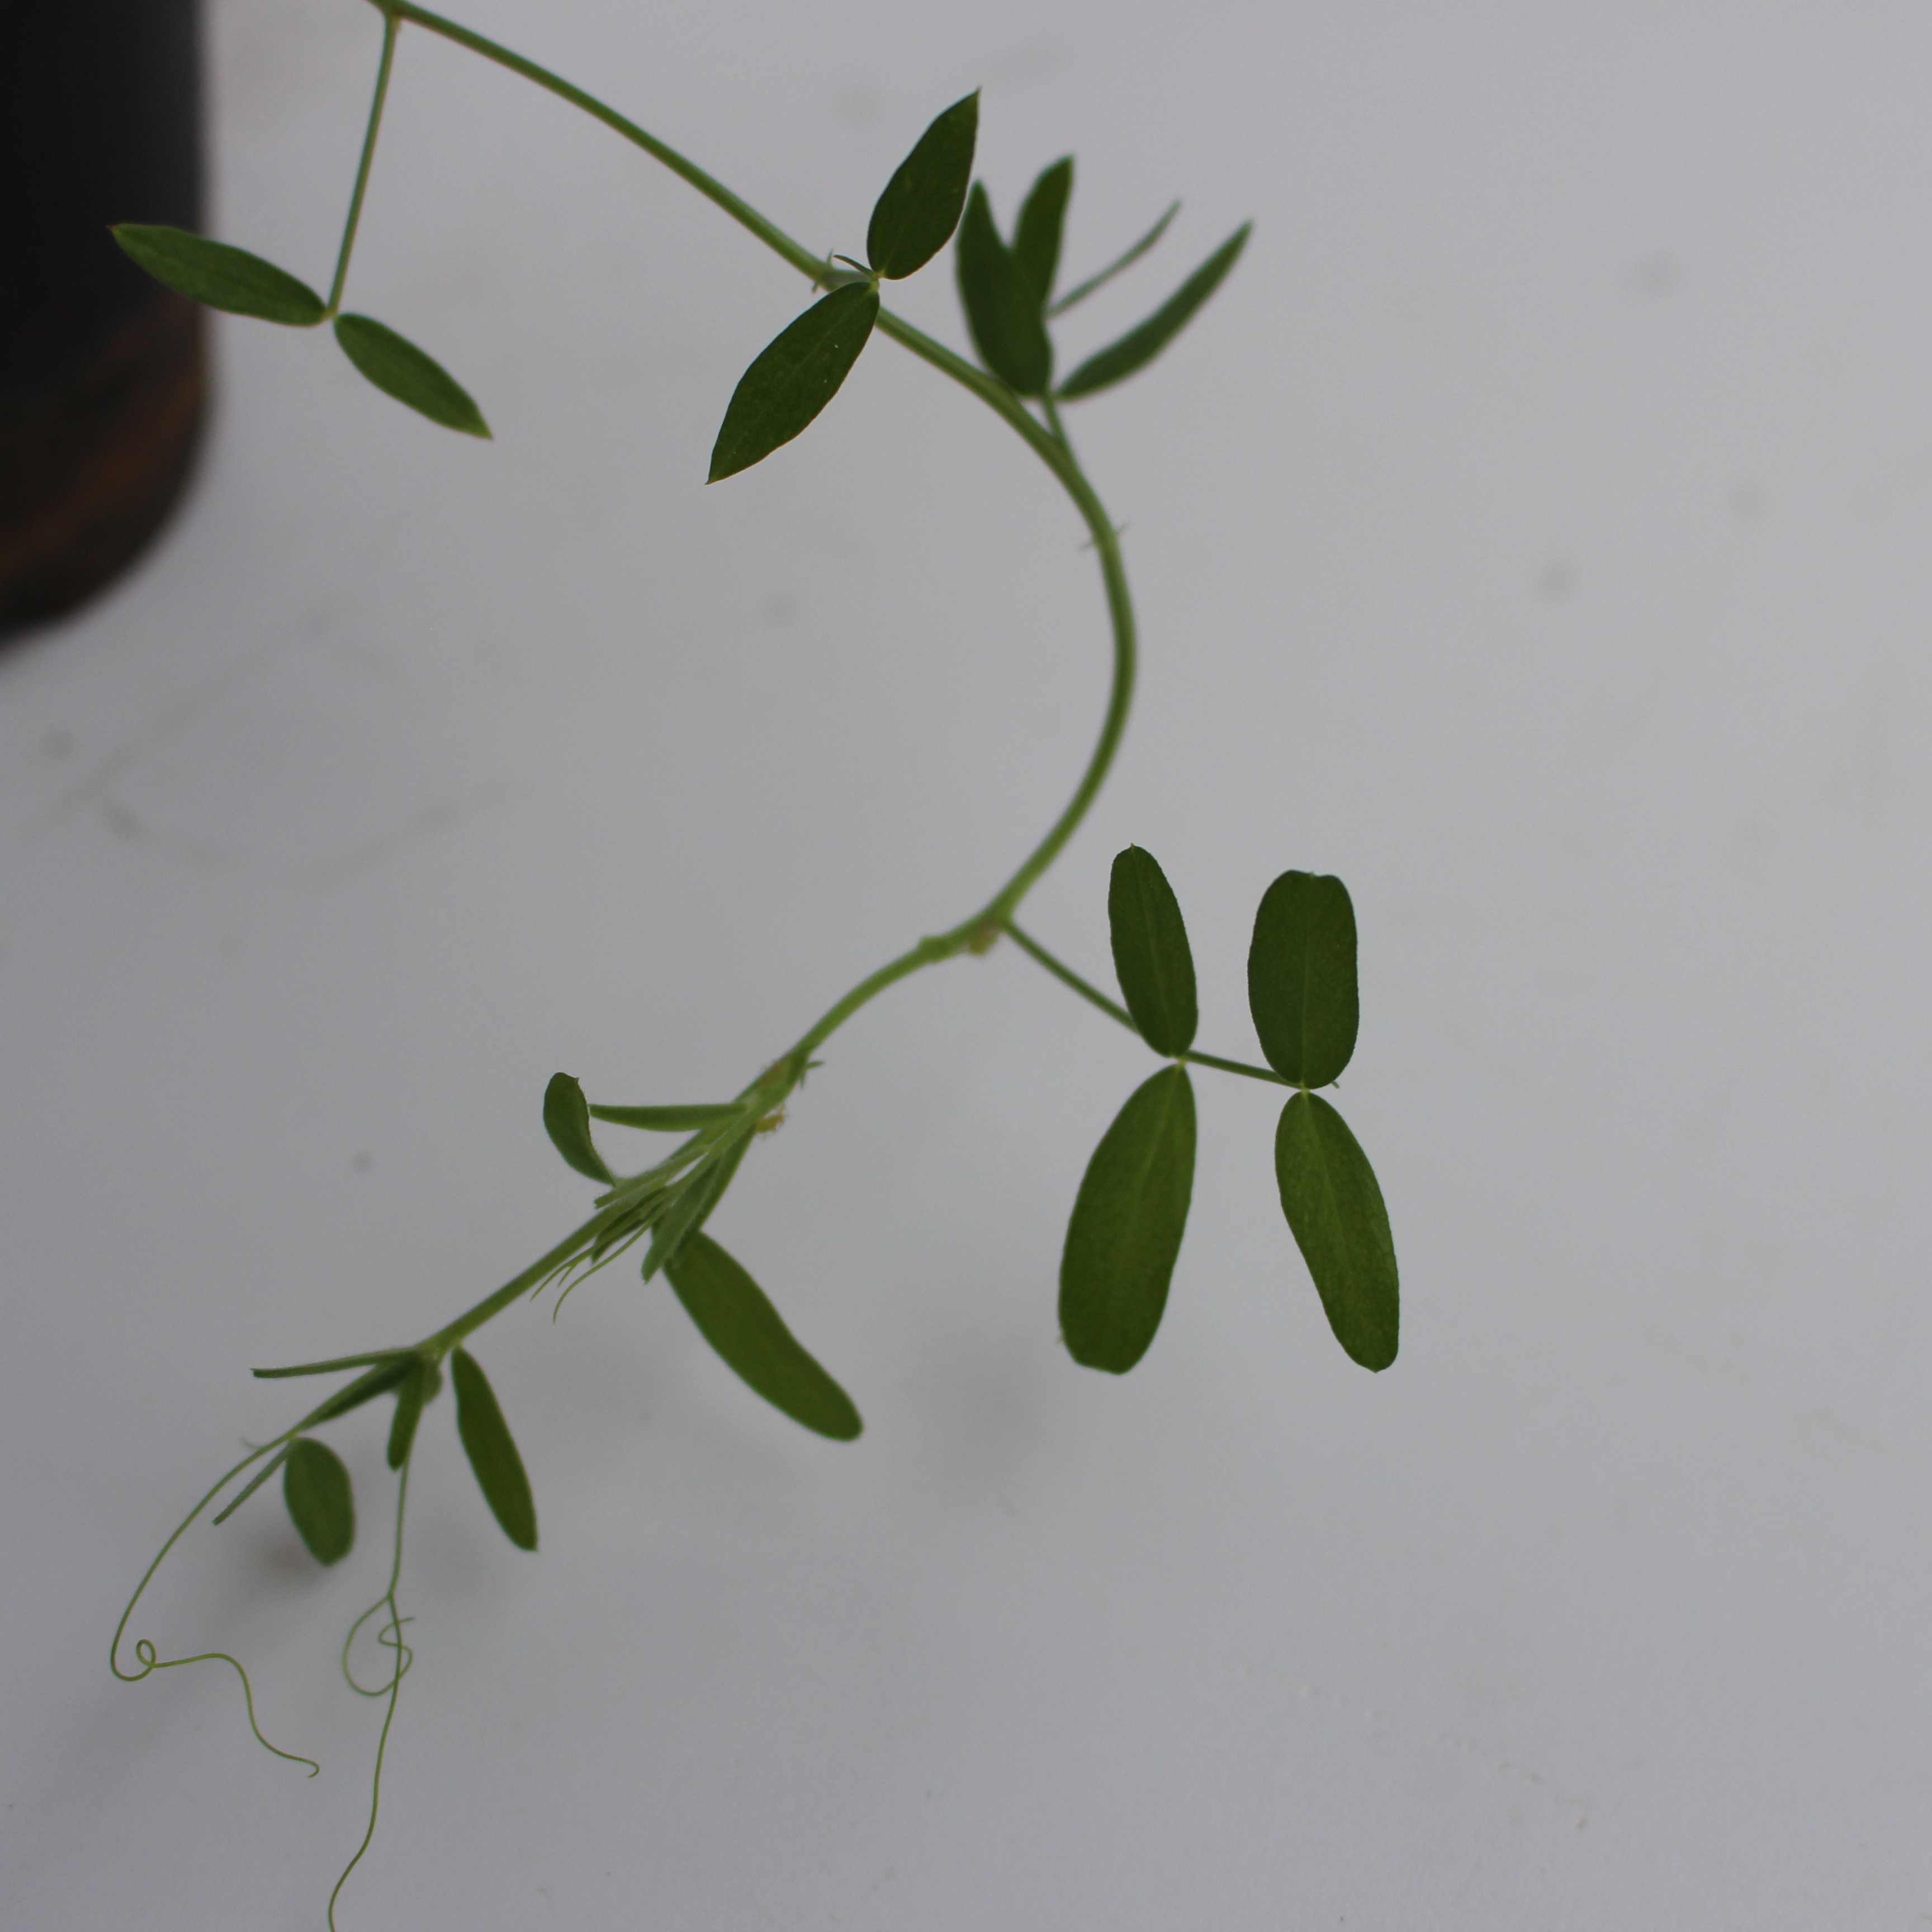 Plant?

Vicia sativa
